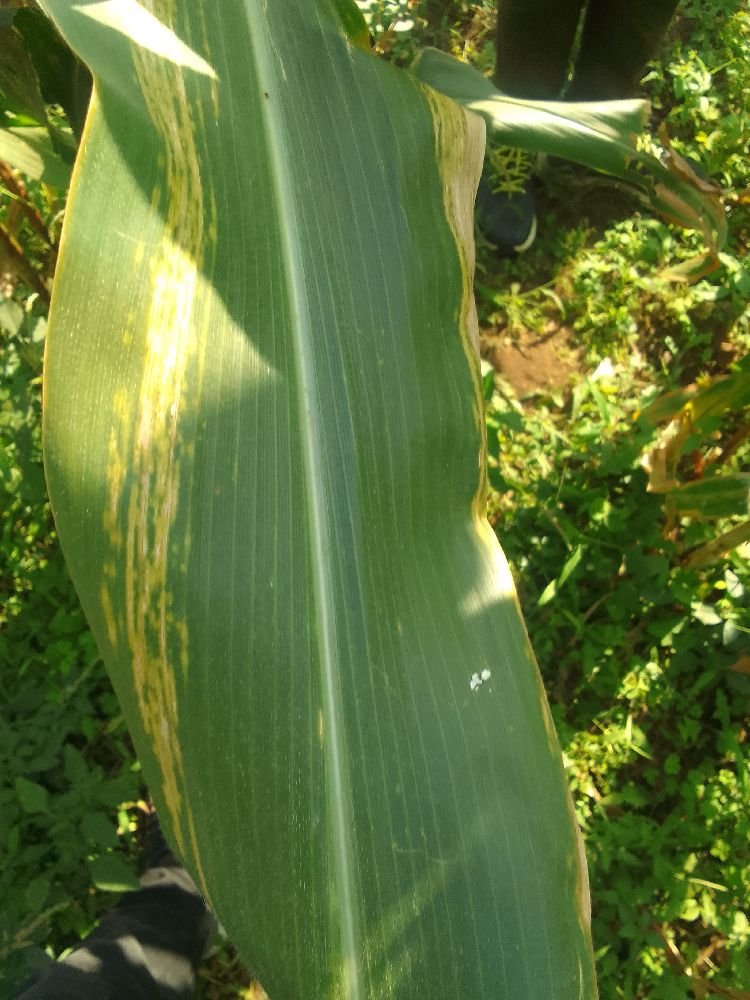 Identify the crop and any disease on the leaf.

maize, maize lethal necrosis
